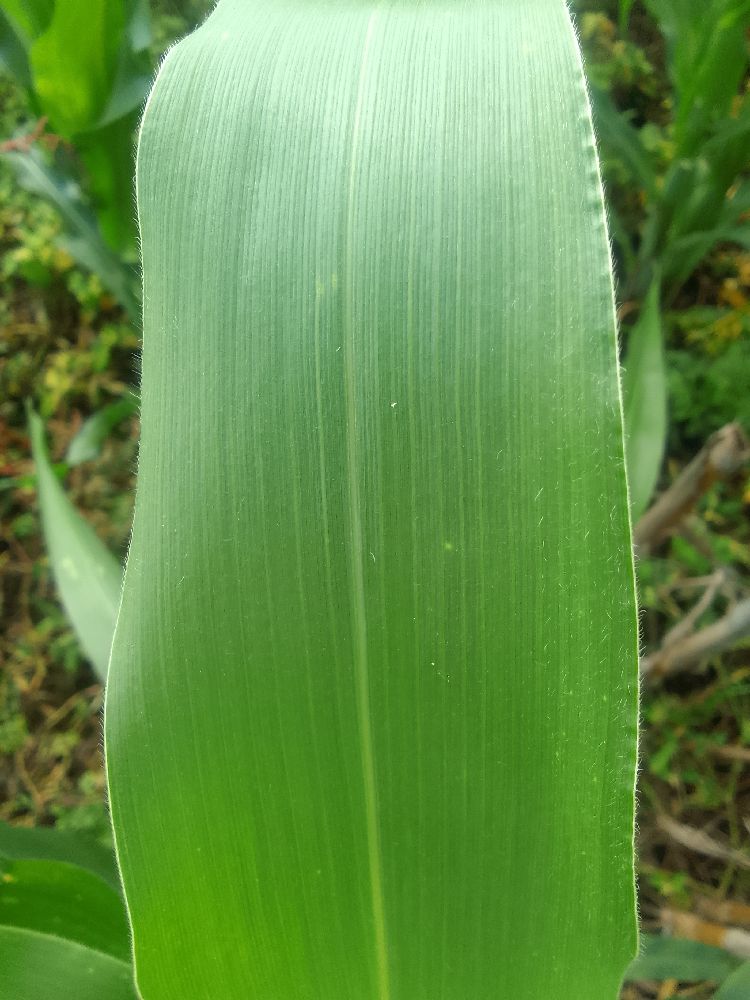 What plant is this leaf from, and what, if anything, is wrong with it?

maize, healthy
